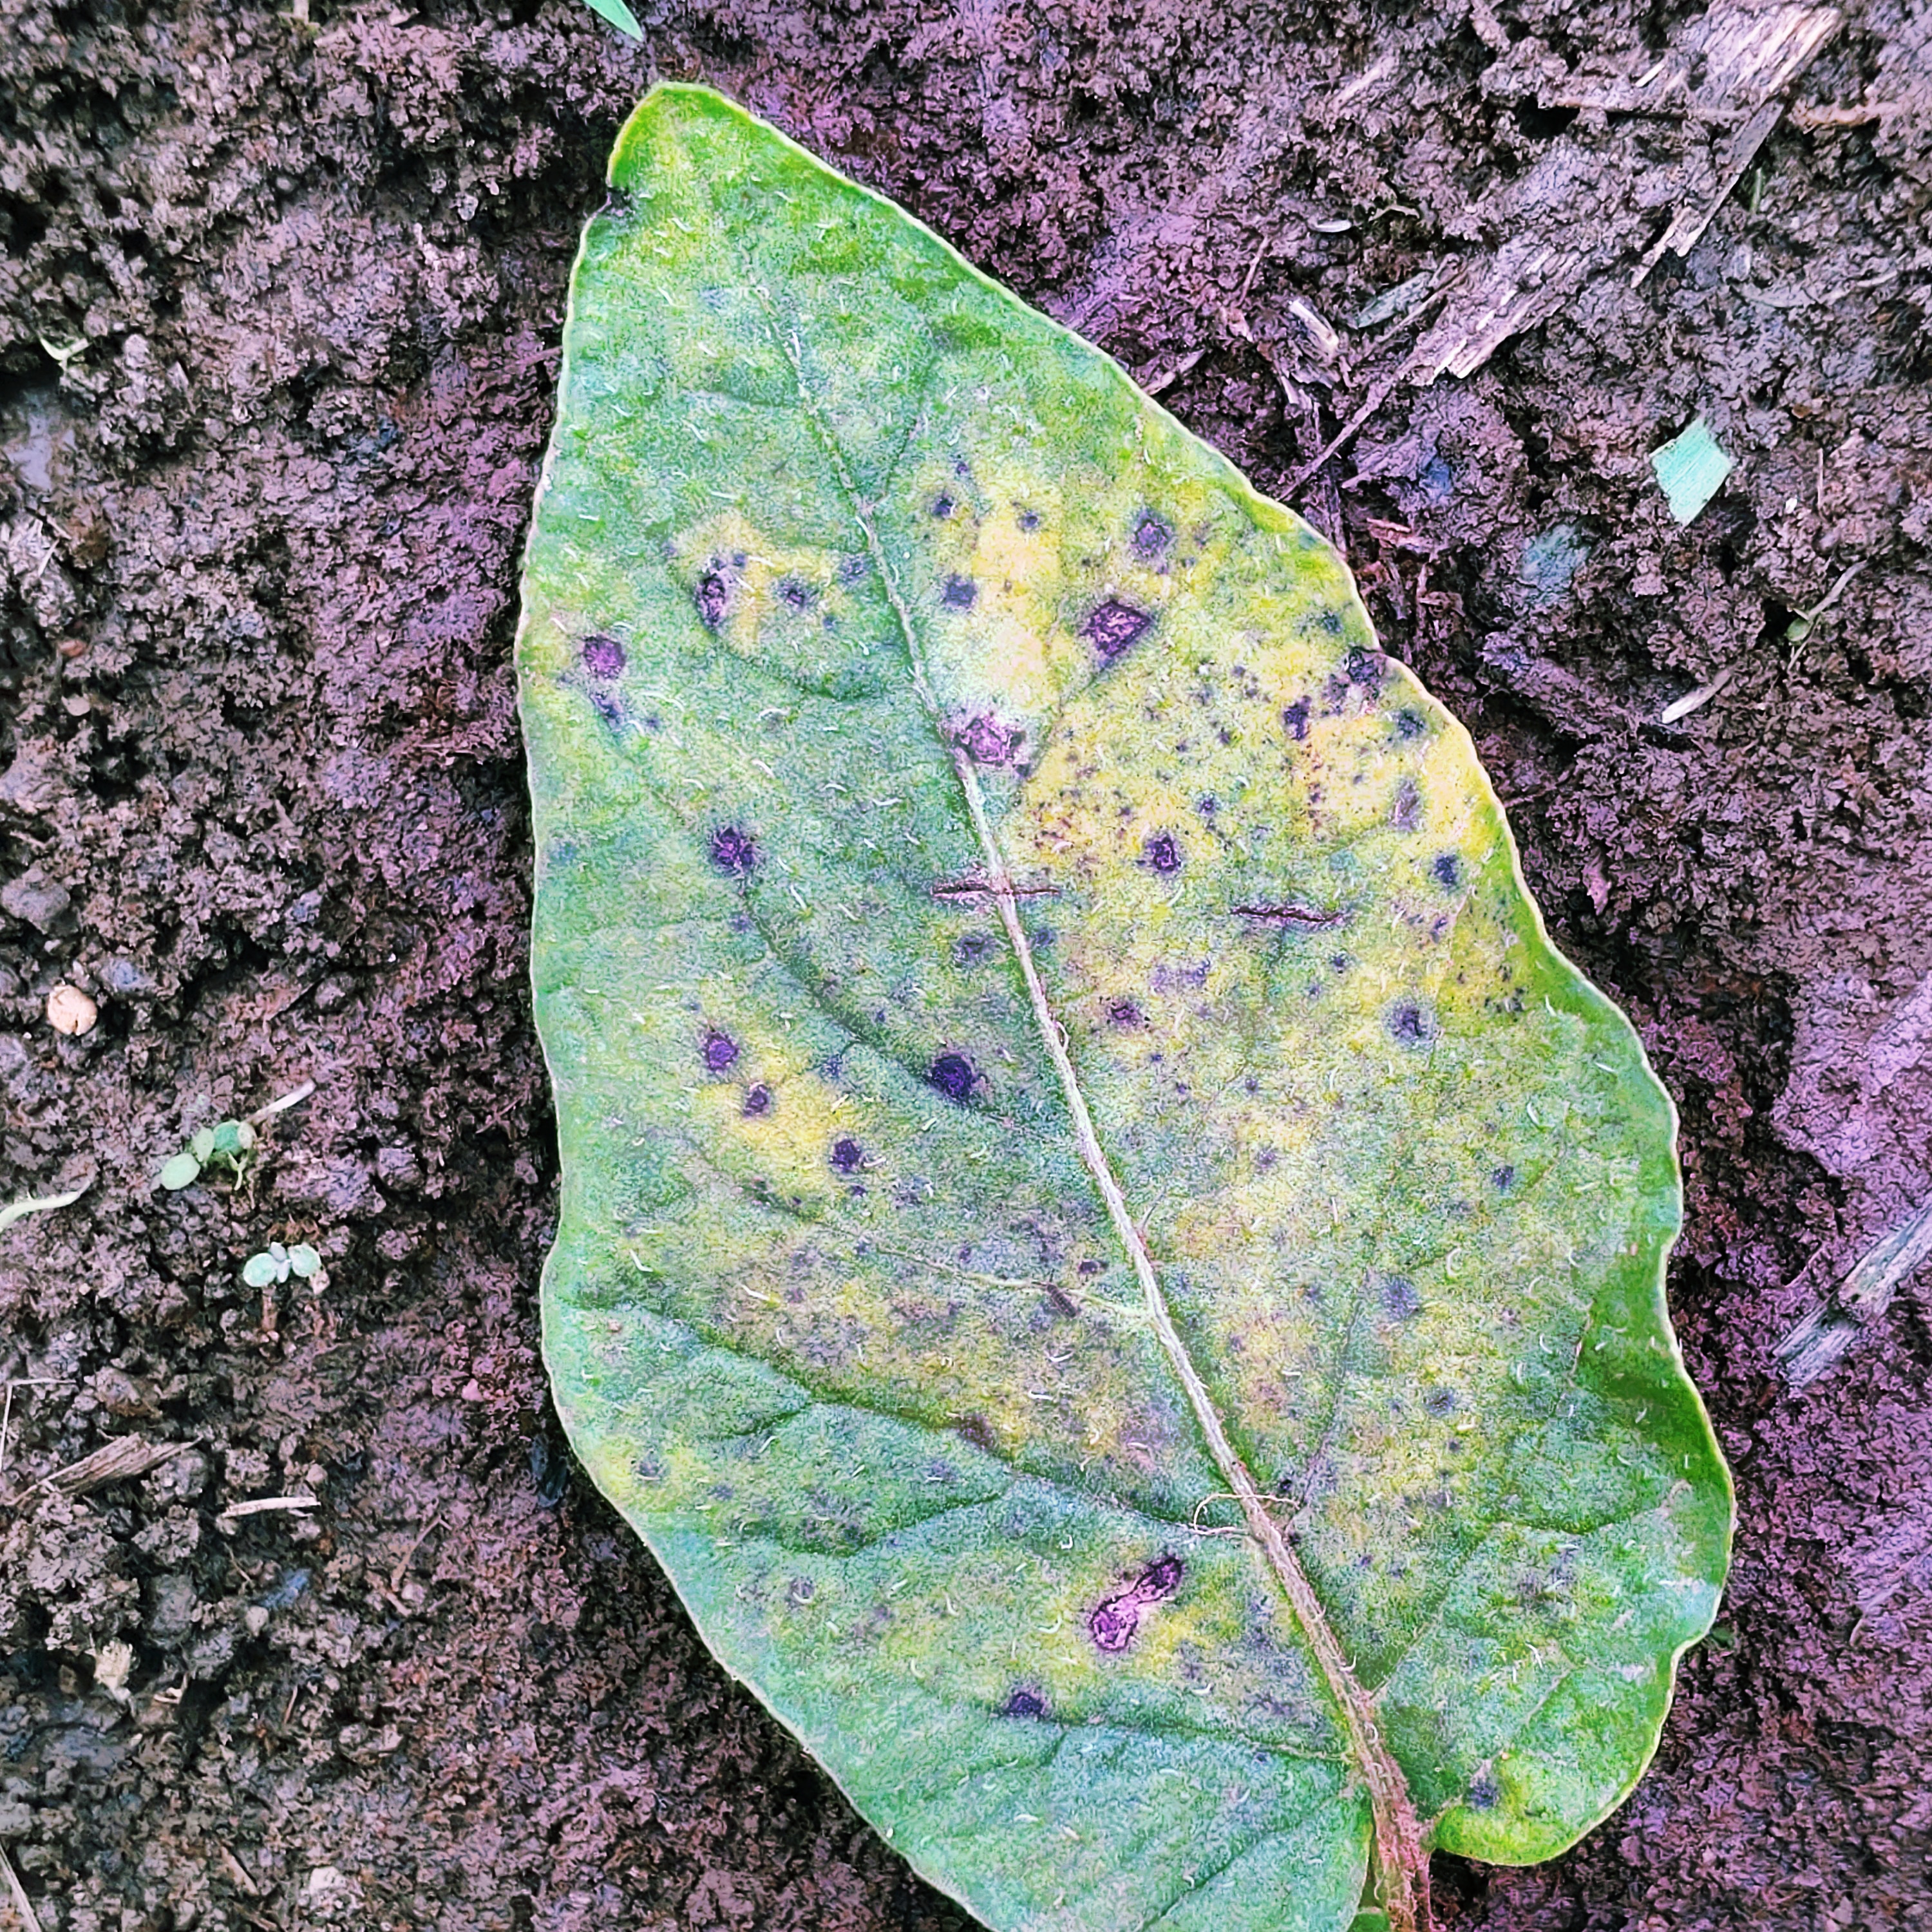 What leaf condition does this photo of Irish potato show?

late blight
